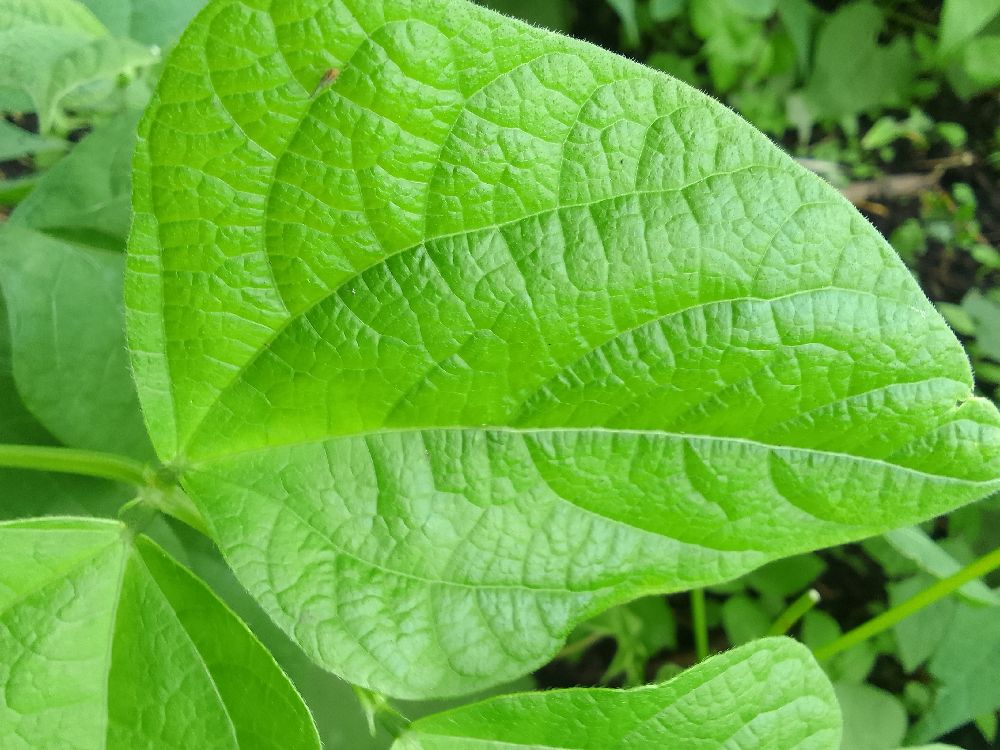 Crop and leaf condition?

common bean, healthy
